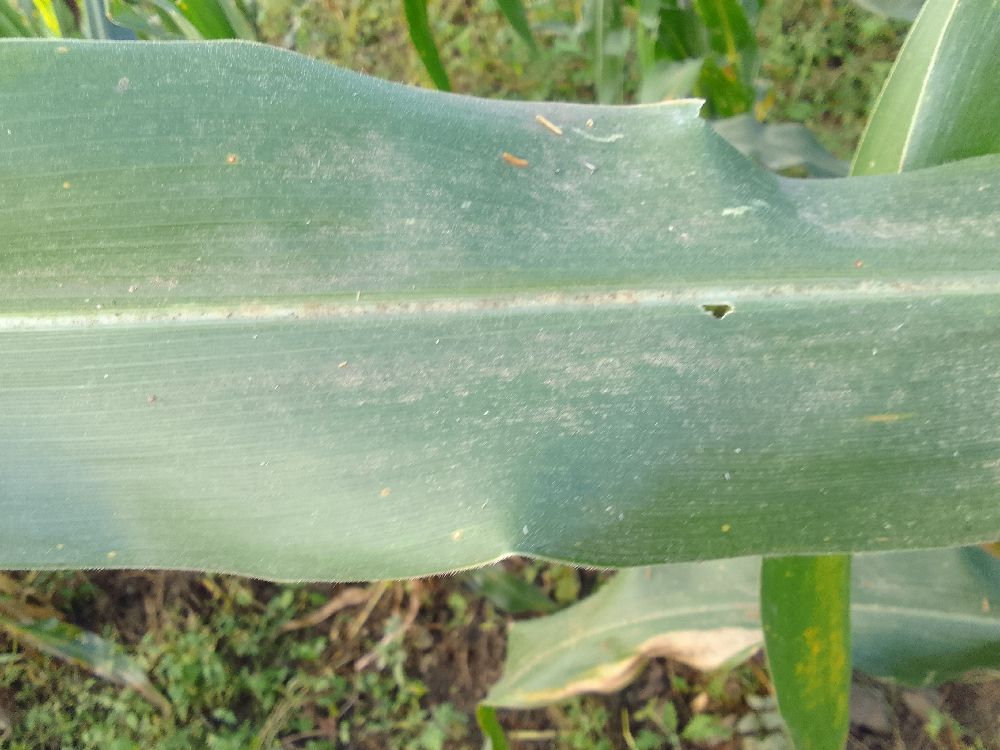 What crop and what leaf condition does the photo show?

maize, healthy
